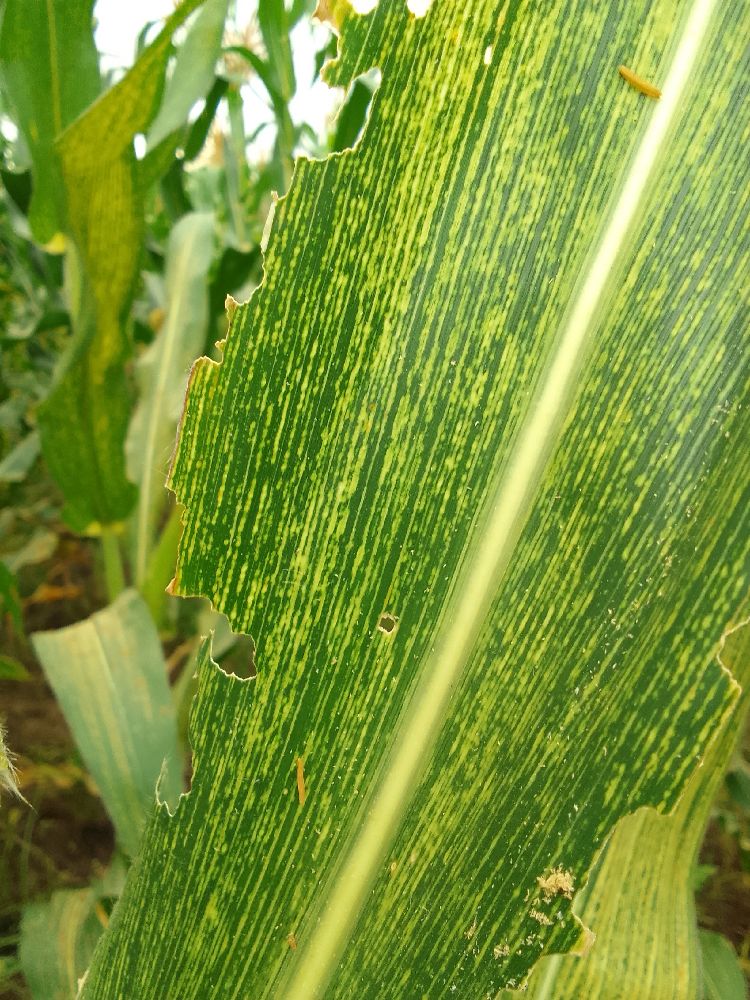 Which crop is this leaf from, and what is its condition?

maize, maize streak virus
